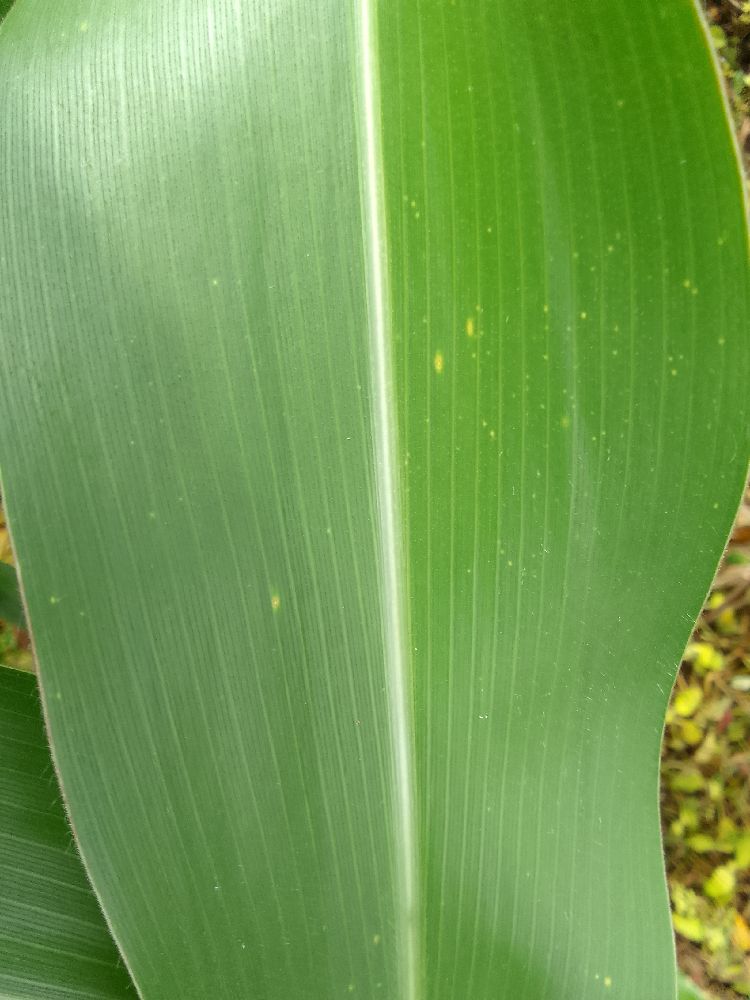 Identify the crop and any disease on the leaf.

maize, healthy
